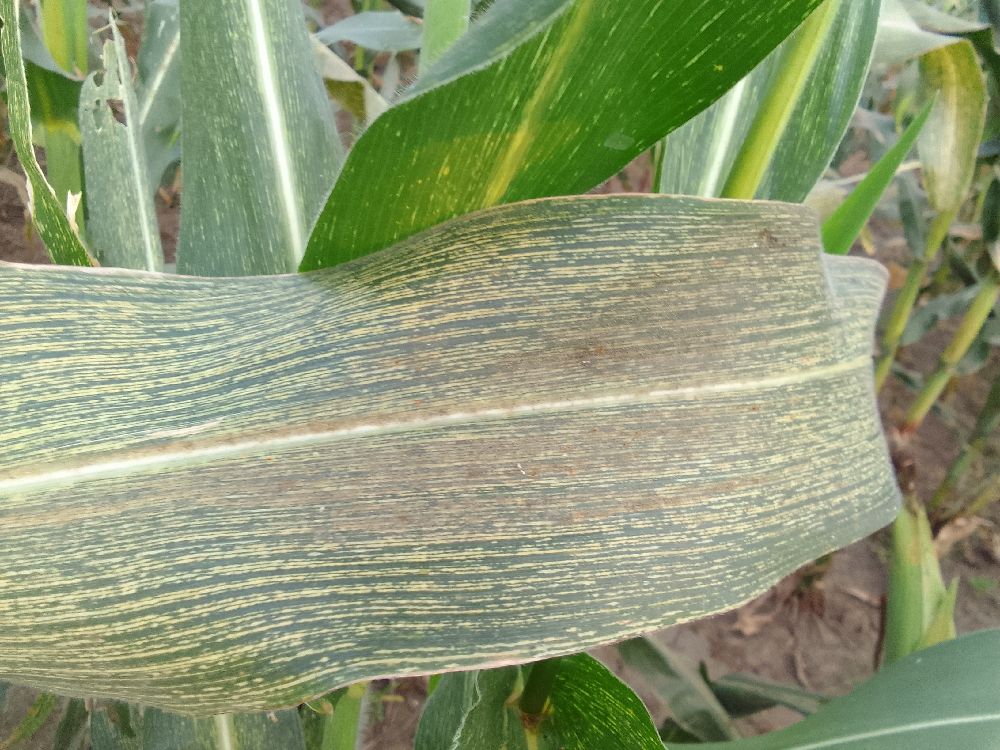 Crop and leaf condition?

maize, maize streak virus
